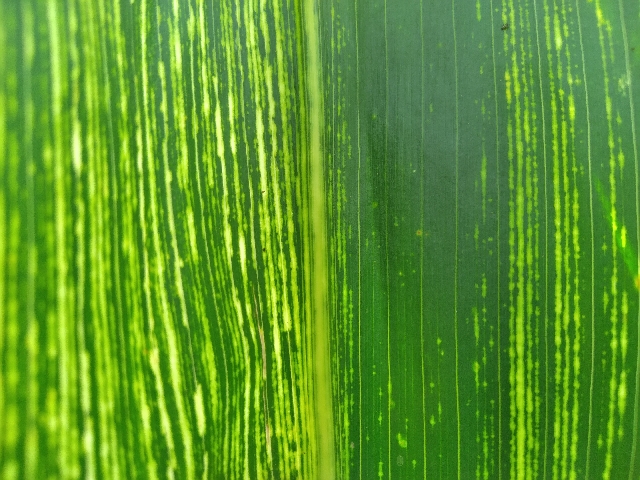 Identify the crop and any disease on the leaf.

maize, maize streak virus
